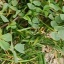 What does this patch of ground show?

unstructured weed
